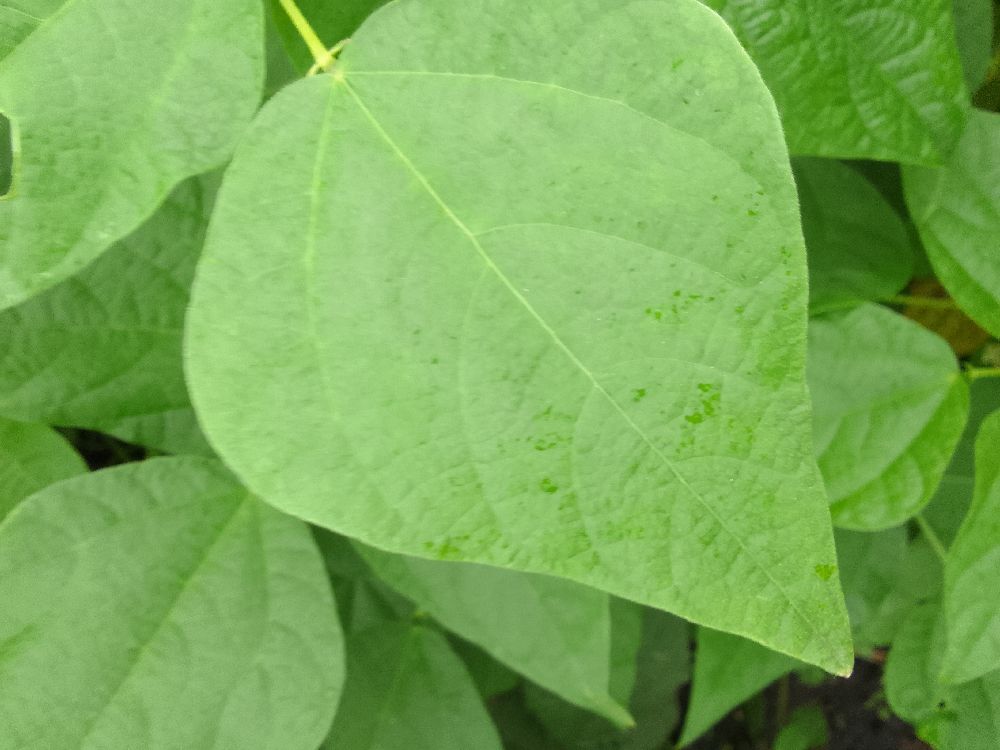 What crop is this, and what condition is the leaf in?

common bean, healthy
